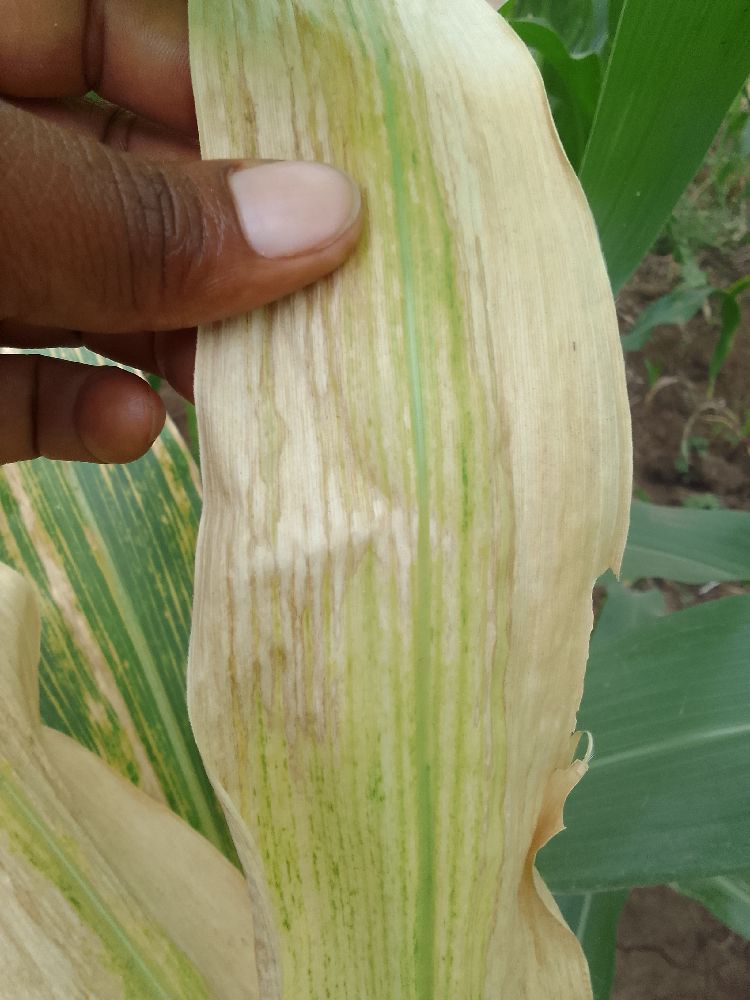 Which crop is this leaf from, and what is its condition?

maize, maize lethal necrosis
